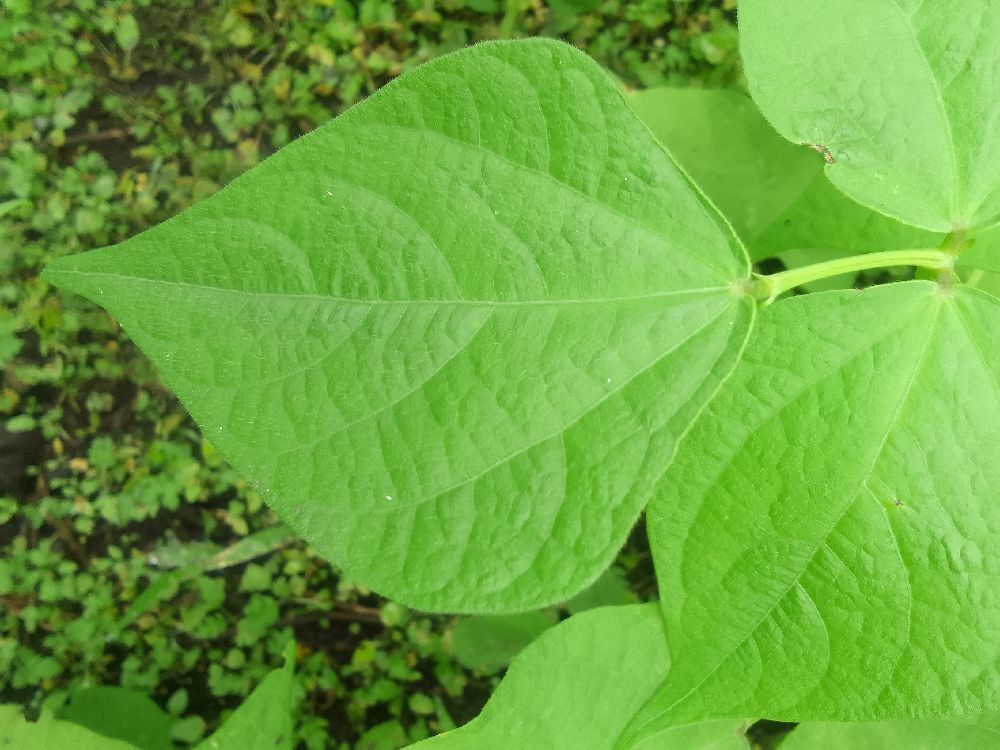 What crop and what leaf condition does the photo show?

common bean, healthy
